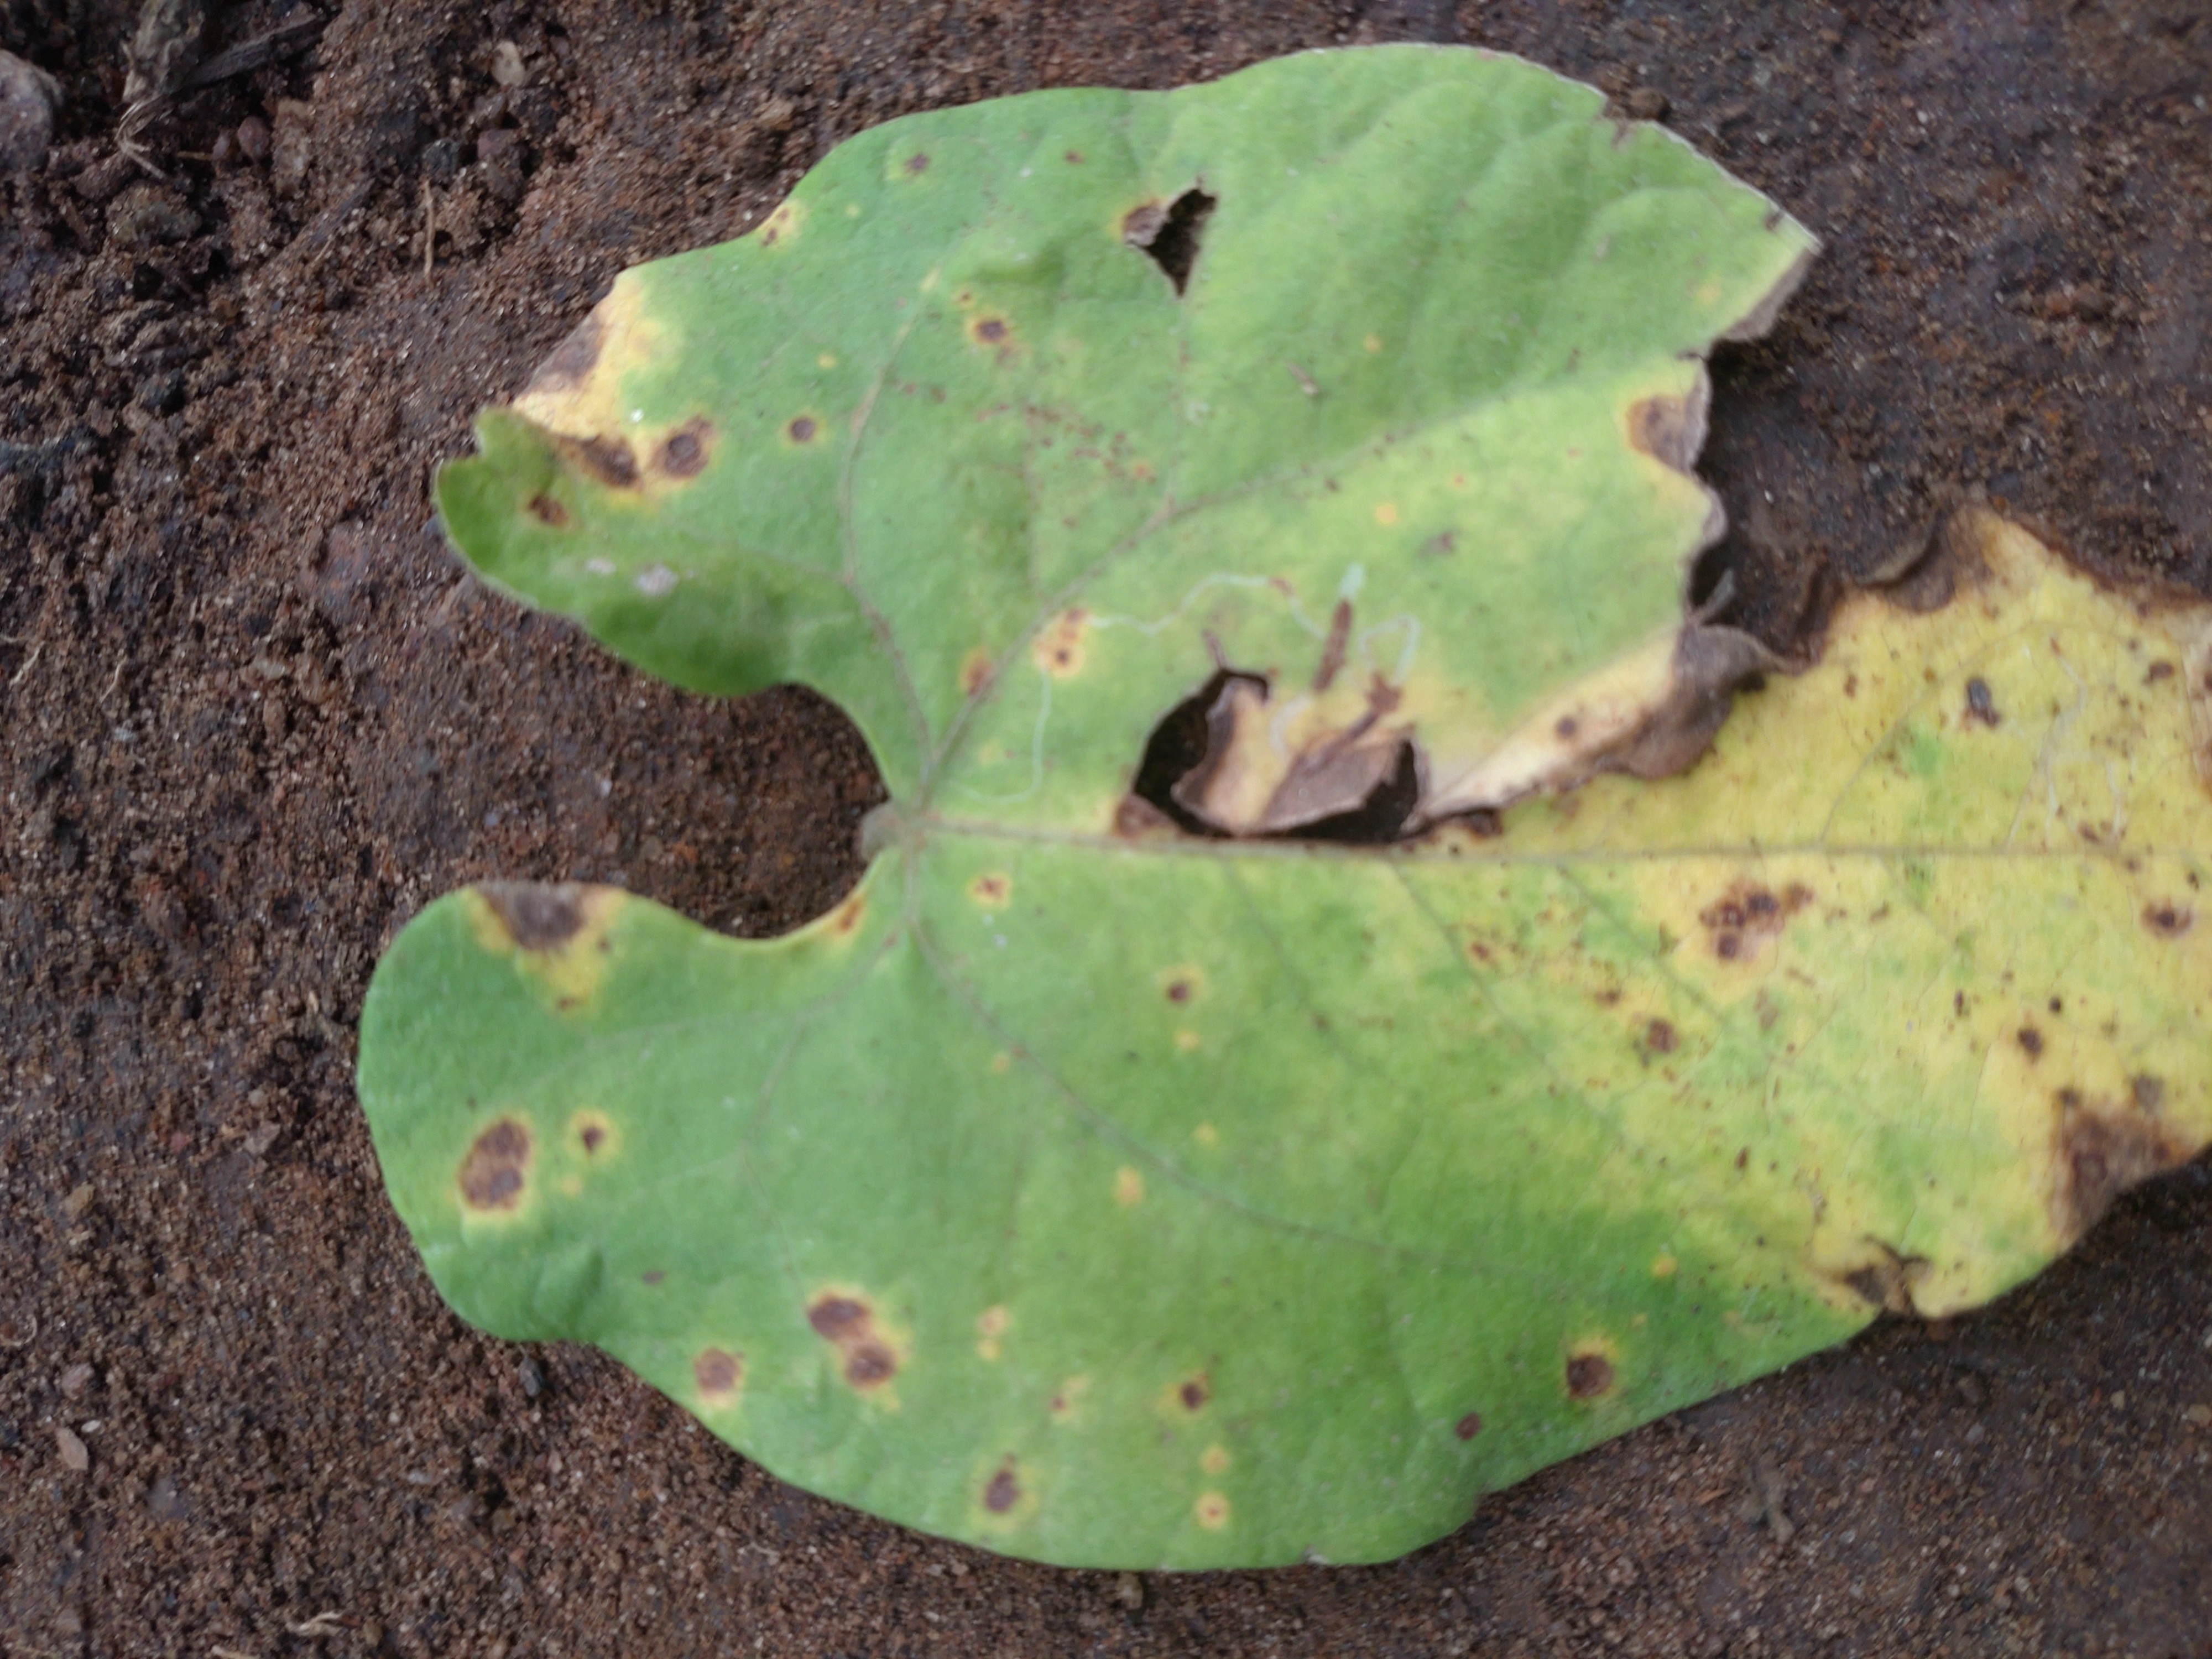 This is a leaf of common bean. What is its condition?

anthracnose
